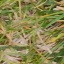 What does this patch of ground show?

grass
